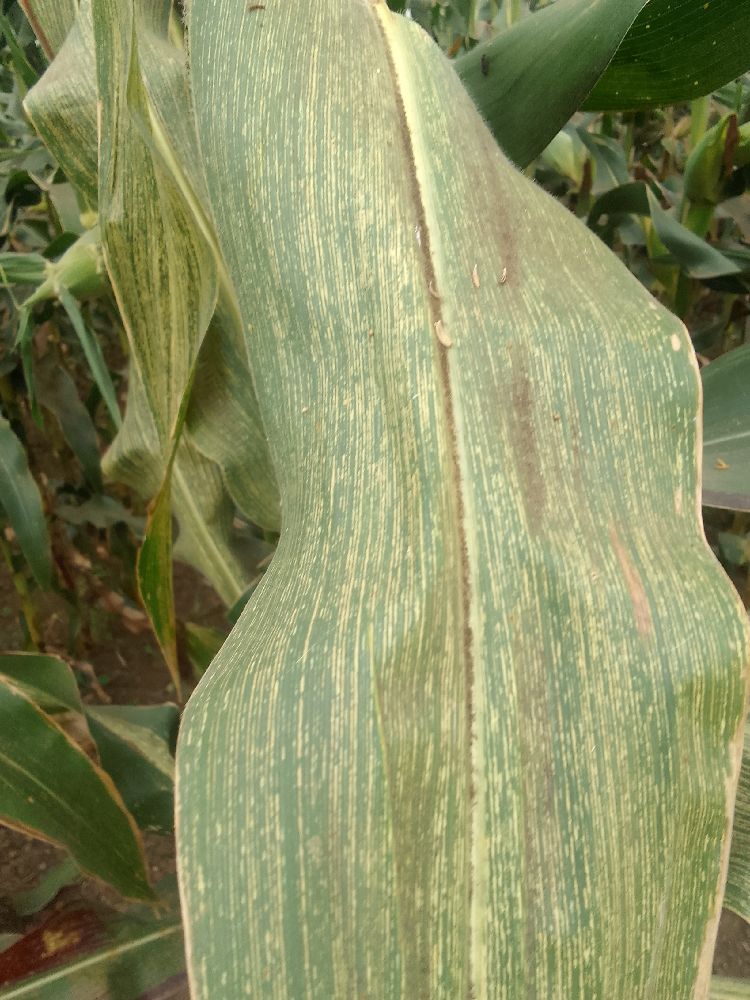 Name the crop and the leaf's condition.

maize, maize streak virus
